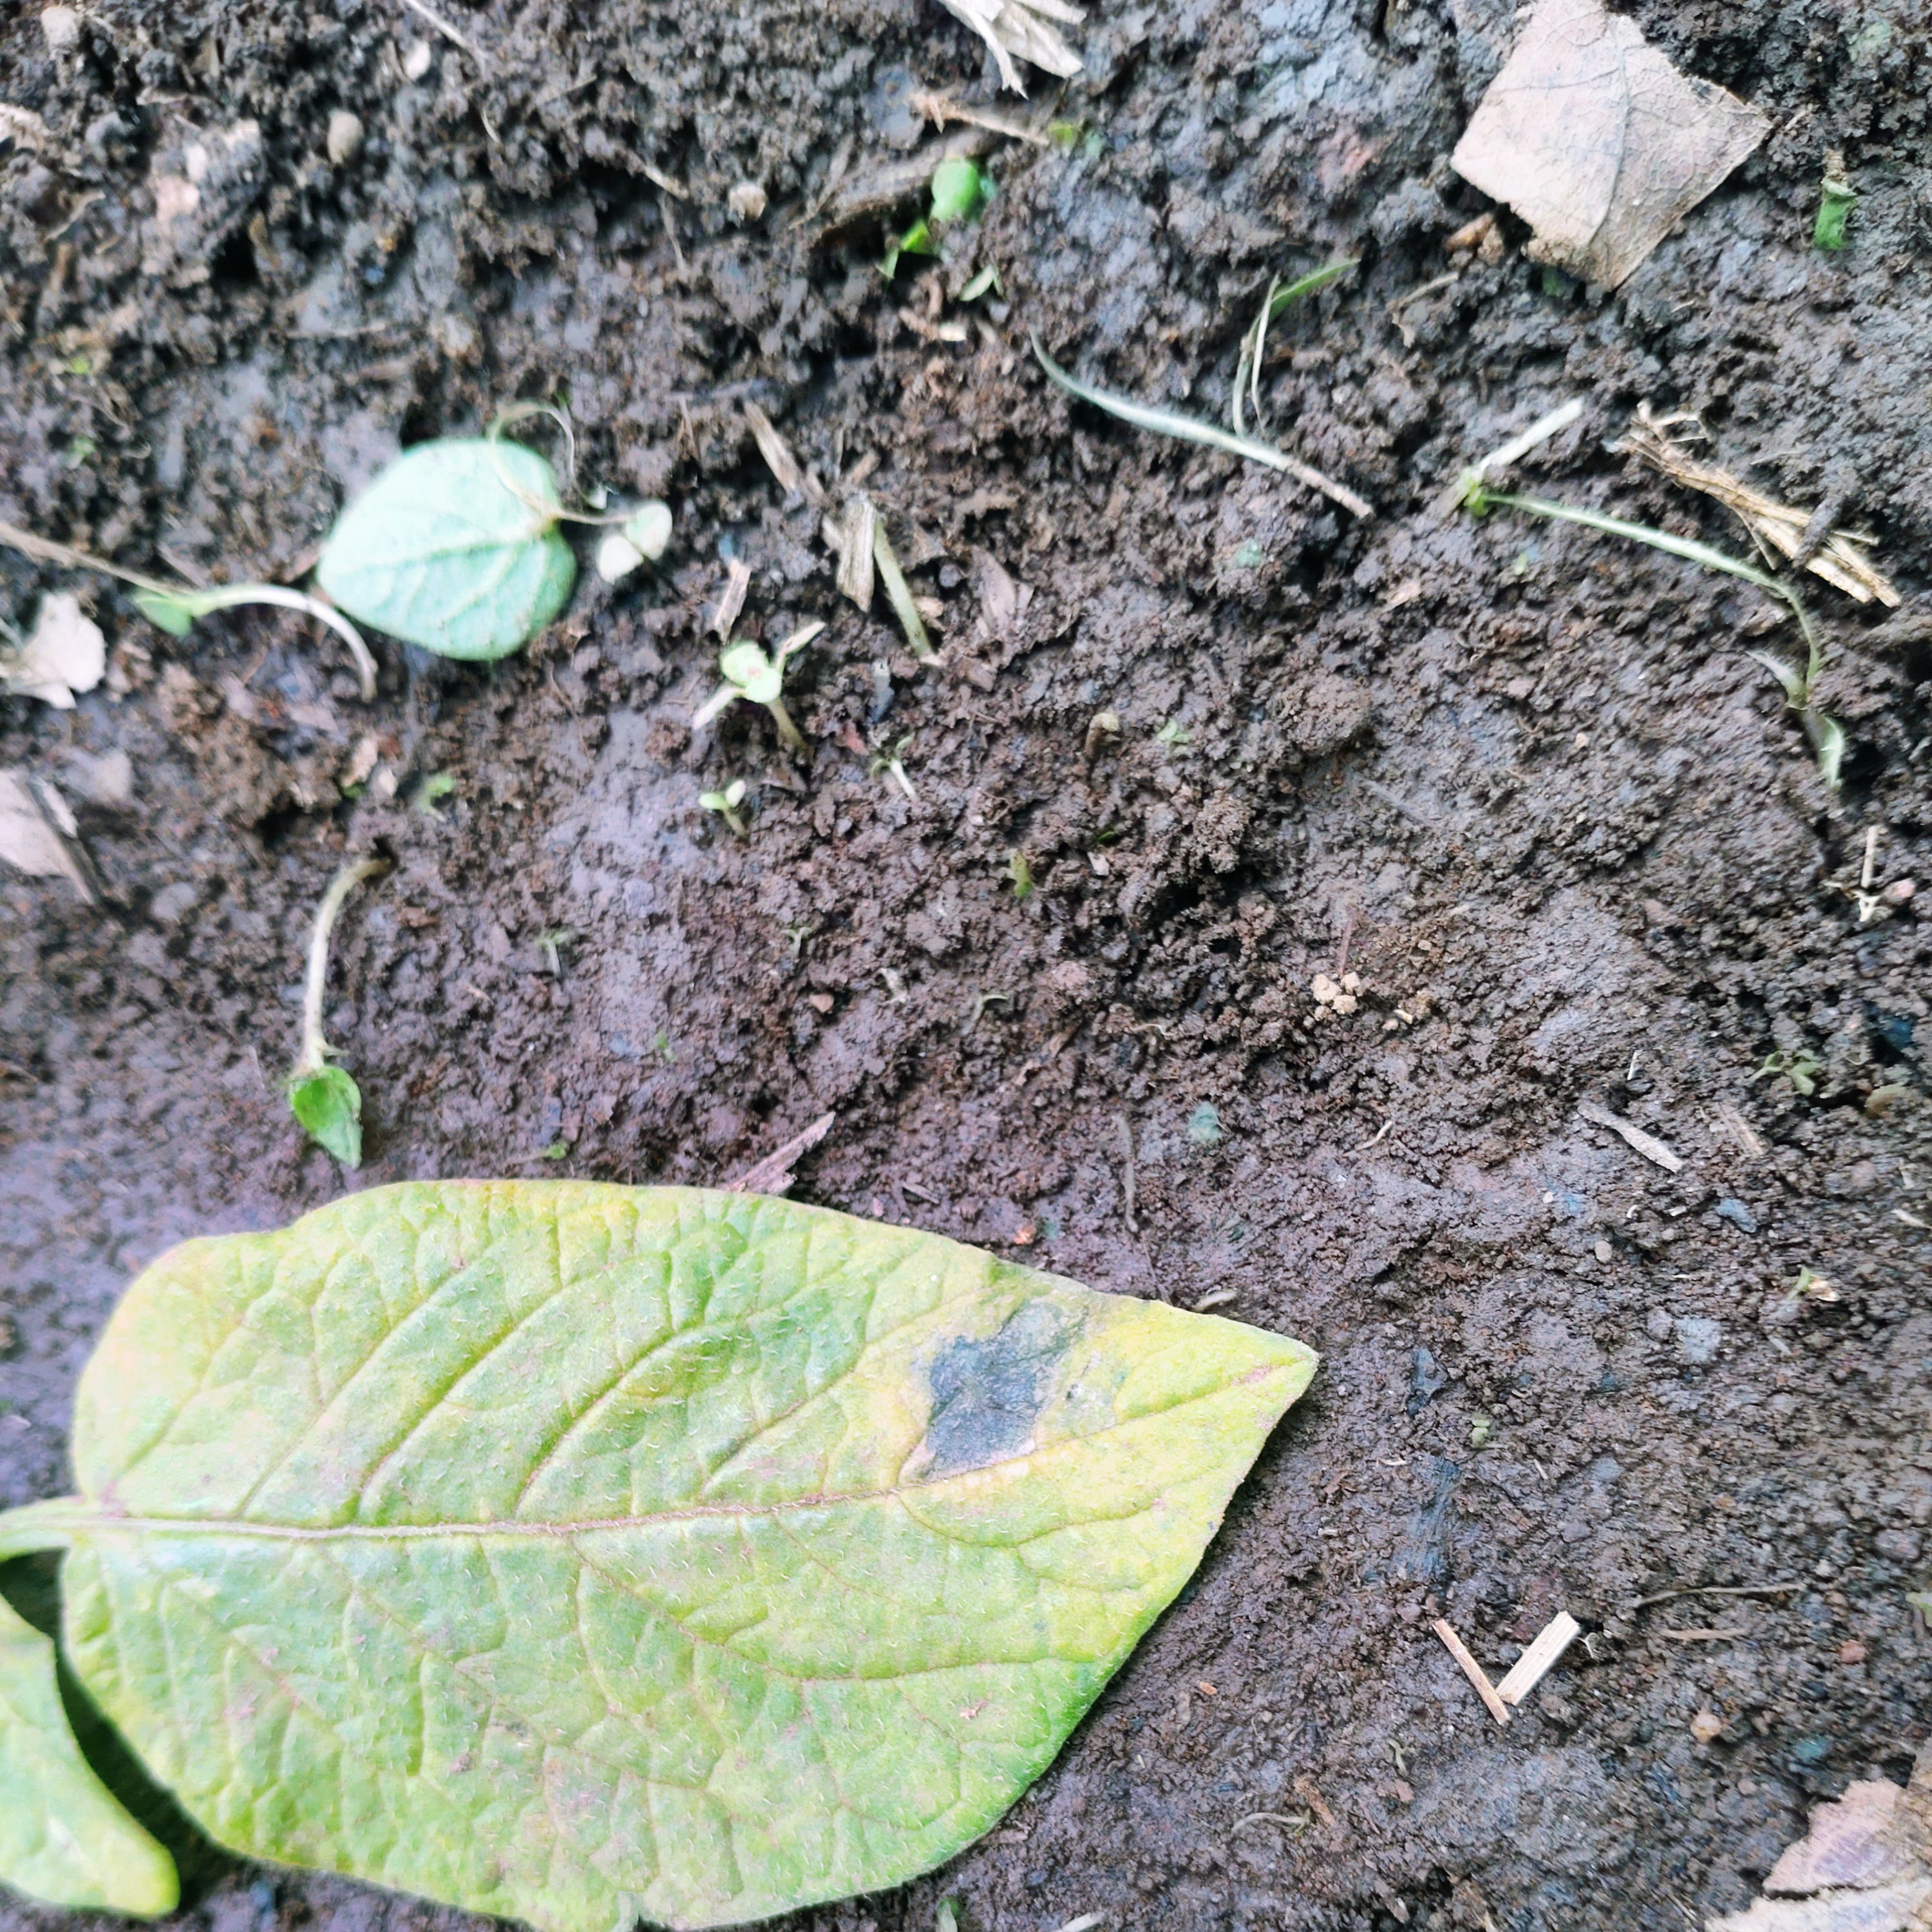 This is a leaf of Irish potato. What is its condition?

late blight
